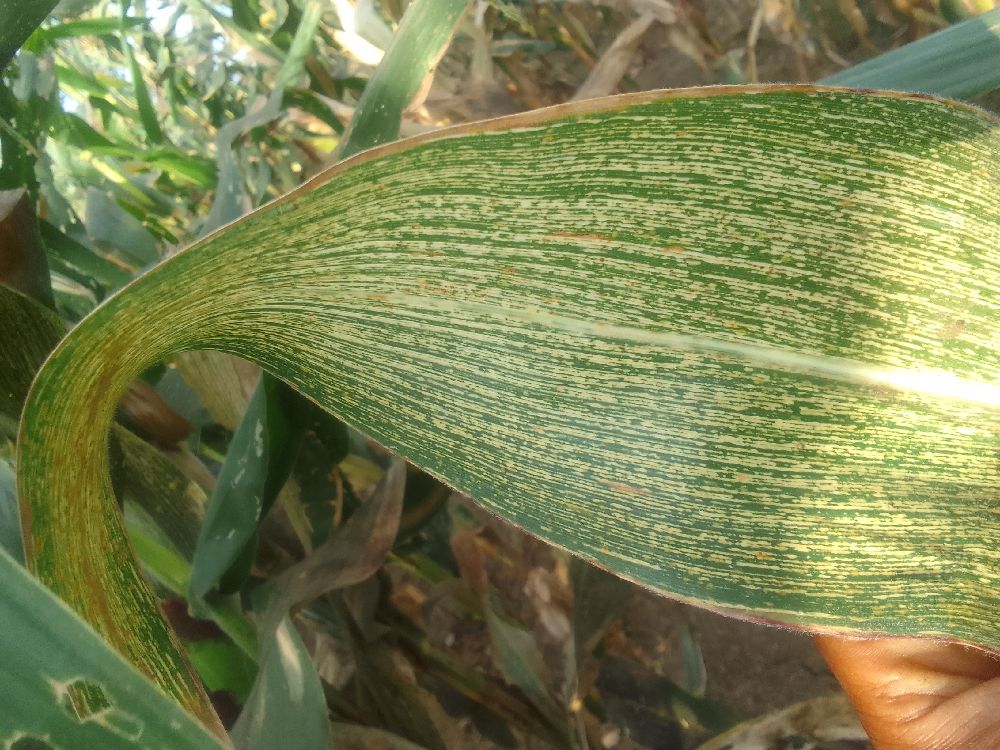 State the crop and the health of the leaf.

maize, maize streak virus
